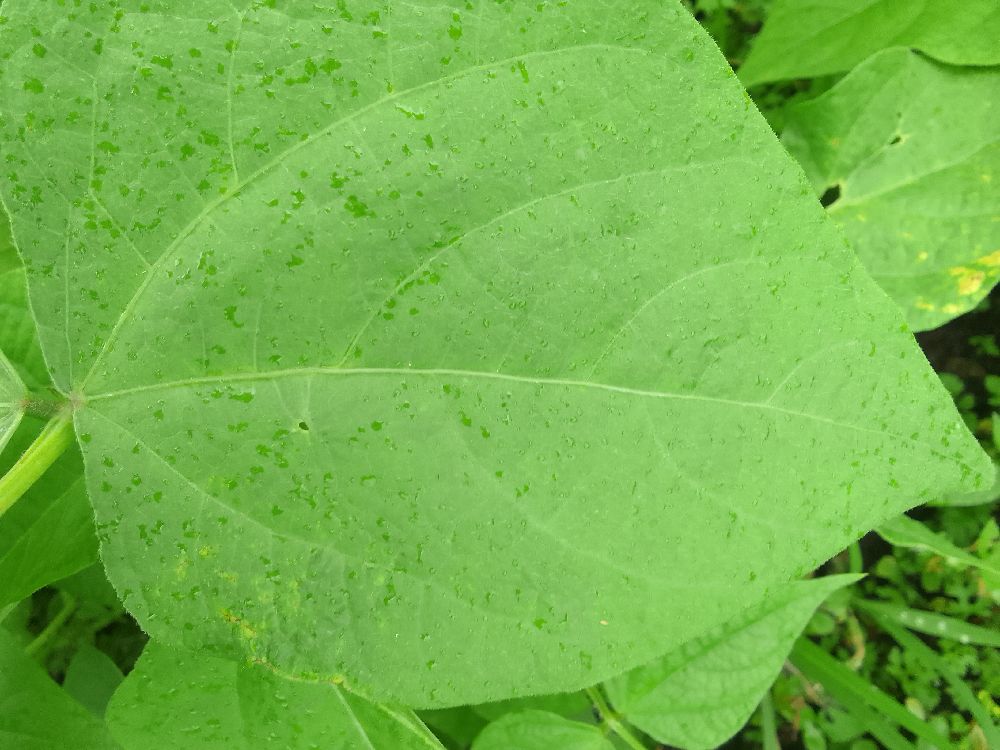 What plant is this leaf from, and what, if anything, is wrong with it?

common bean, healthy
